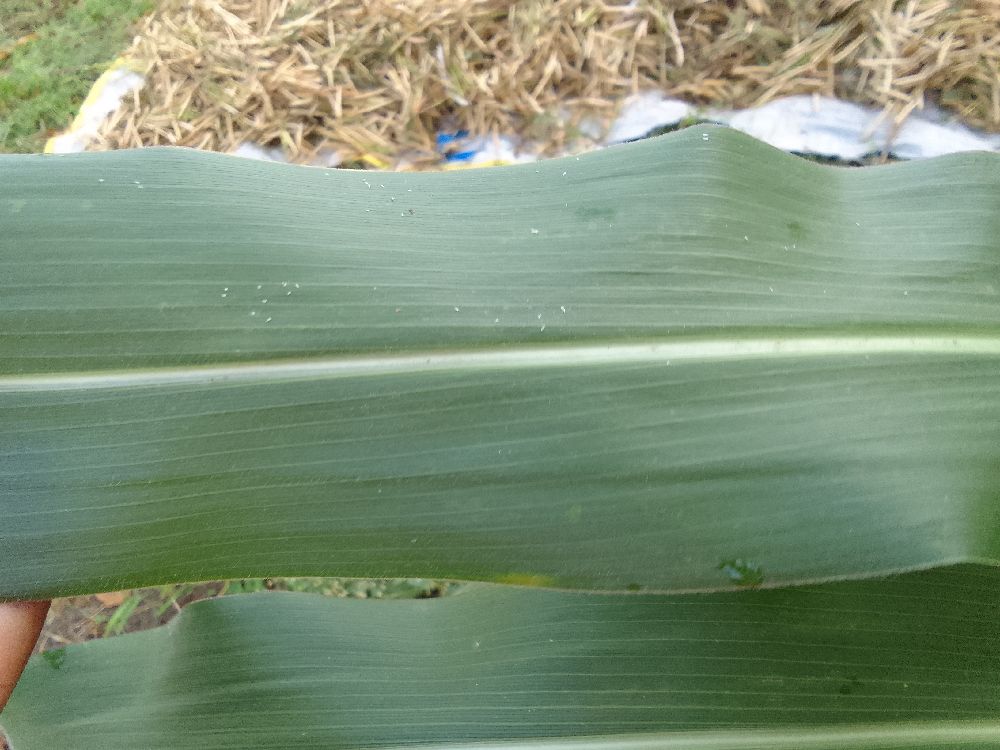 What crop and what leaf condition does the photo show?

maize, healthy
